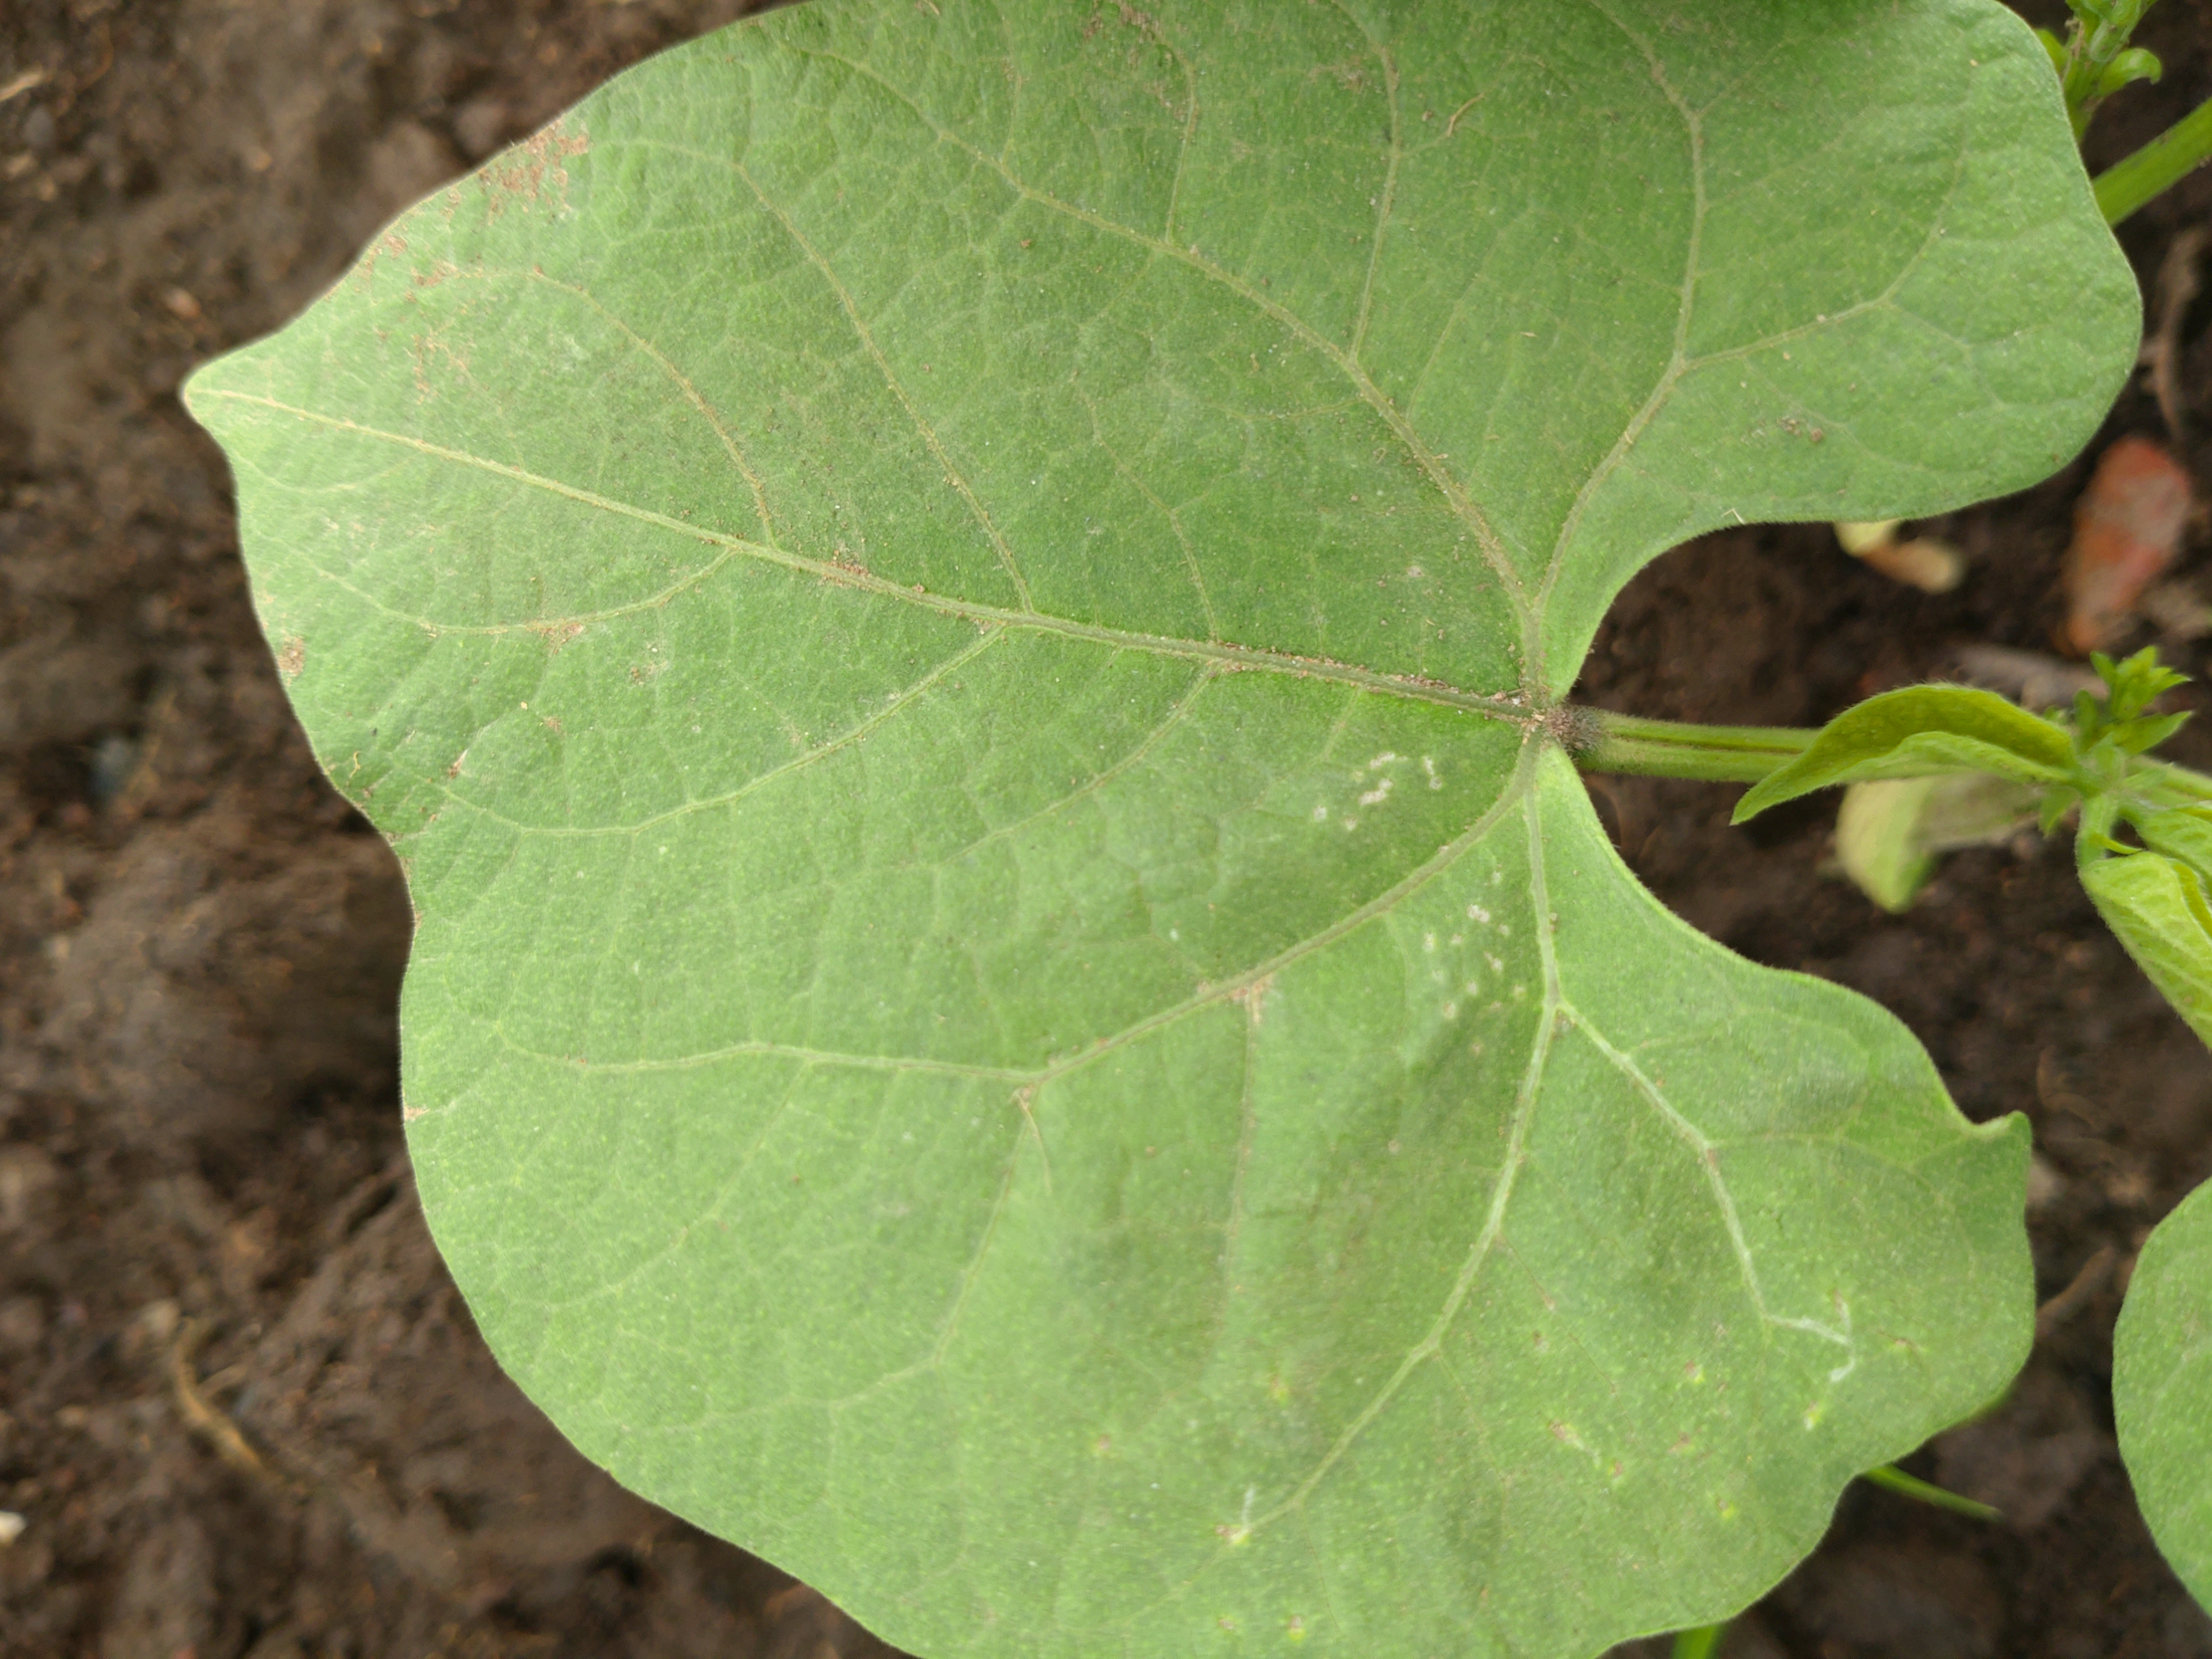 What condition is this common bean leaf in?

healthy
